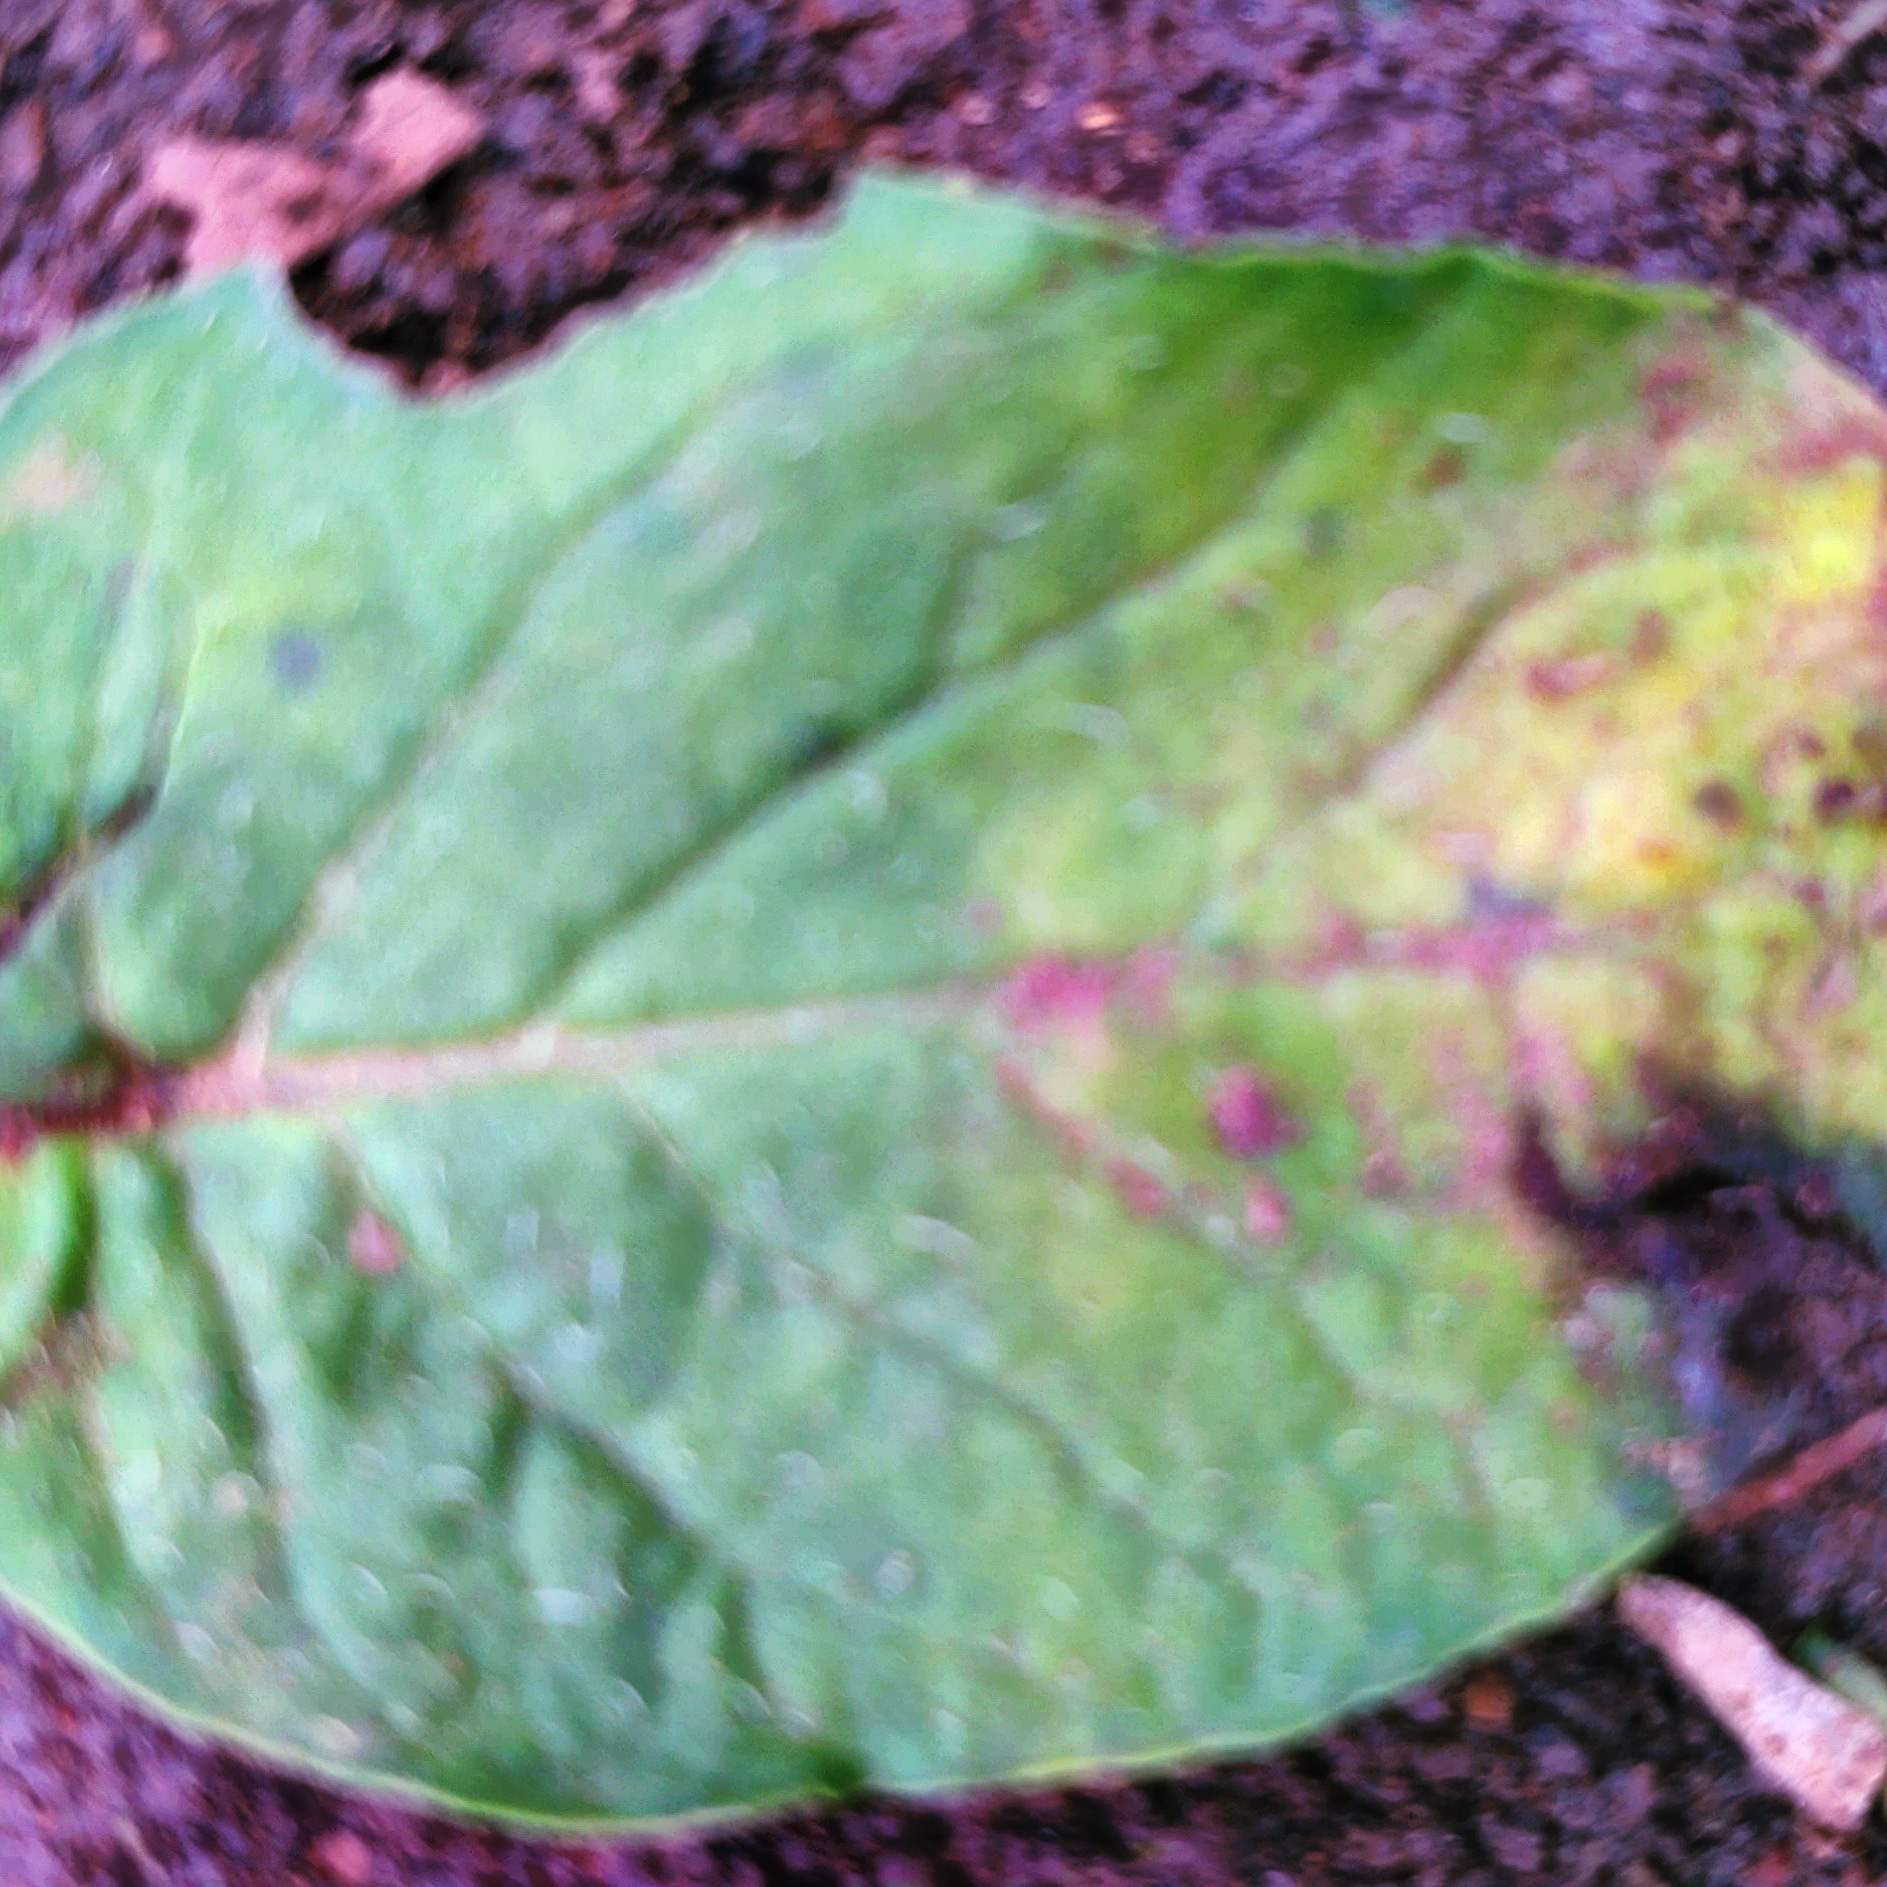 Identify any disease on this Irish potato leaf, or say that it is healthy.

late blight
